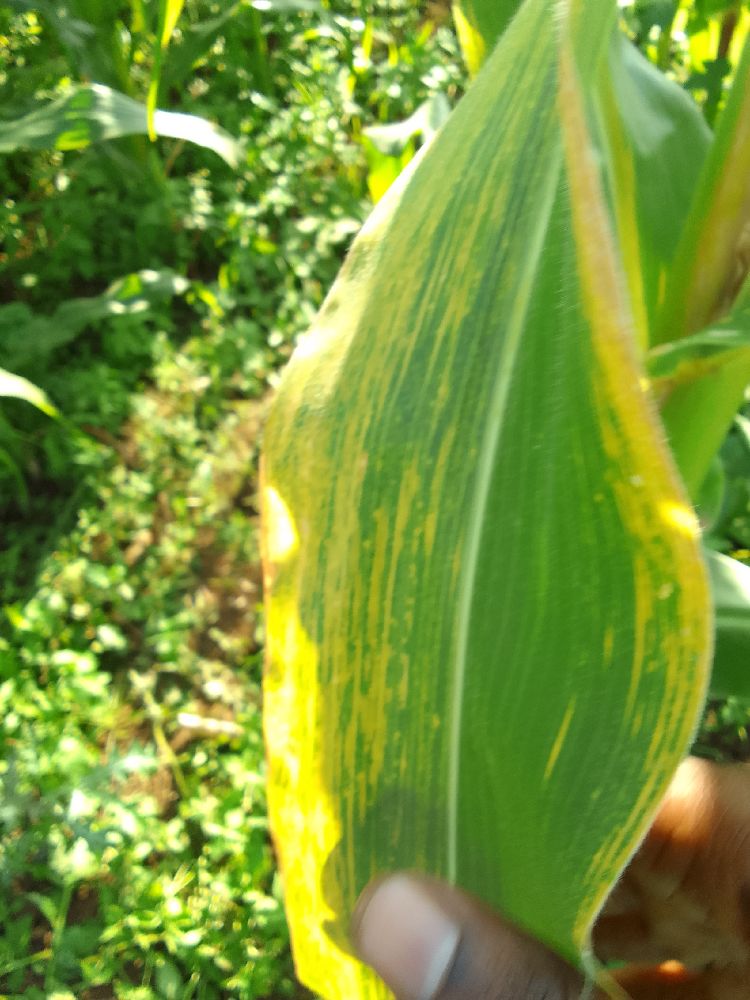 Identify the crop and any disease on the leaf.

maize, maize lethal necrosis
